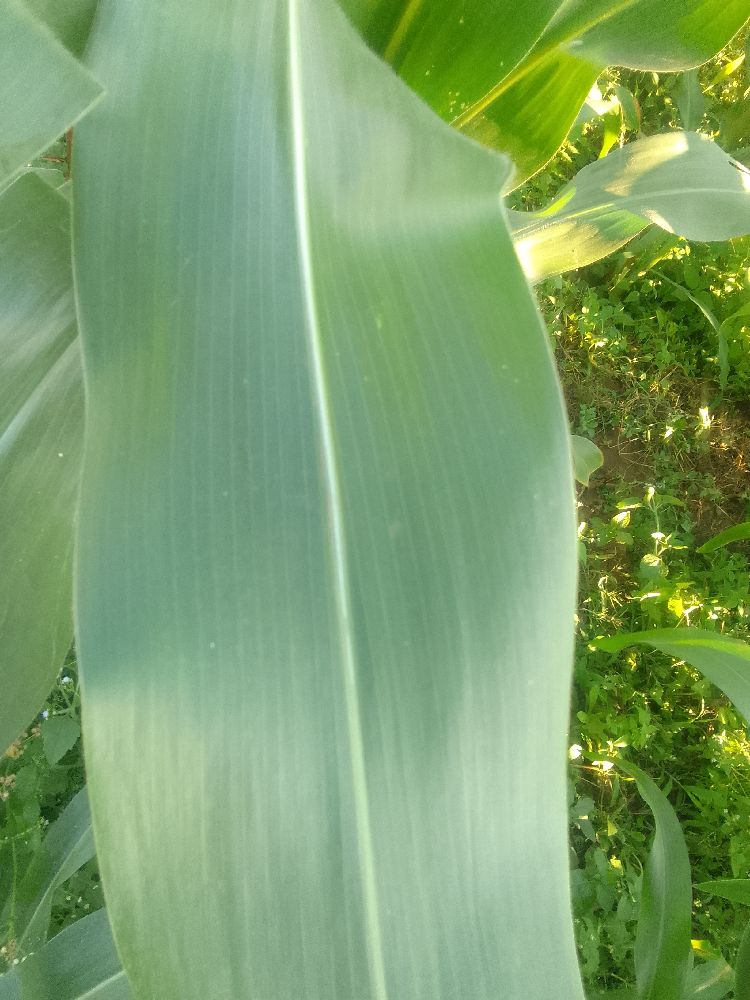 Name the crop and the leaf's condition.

maize, healthy
